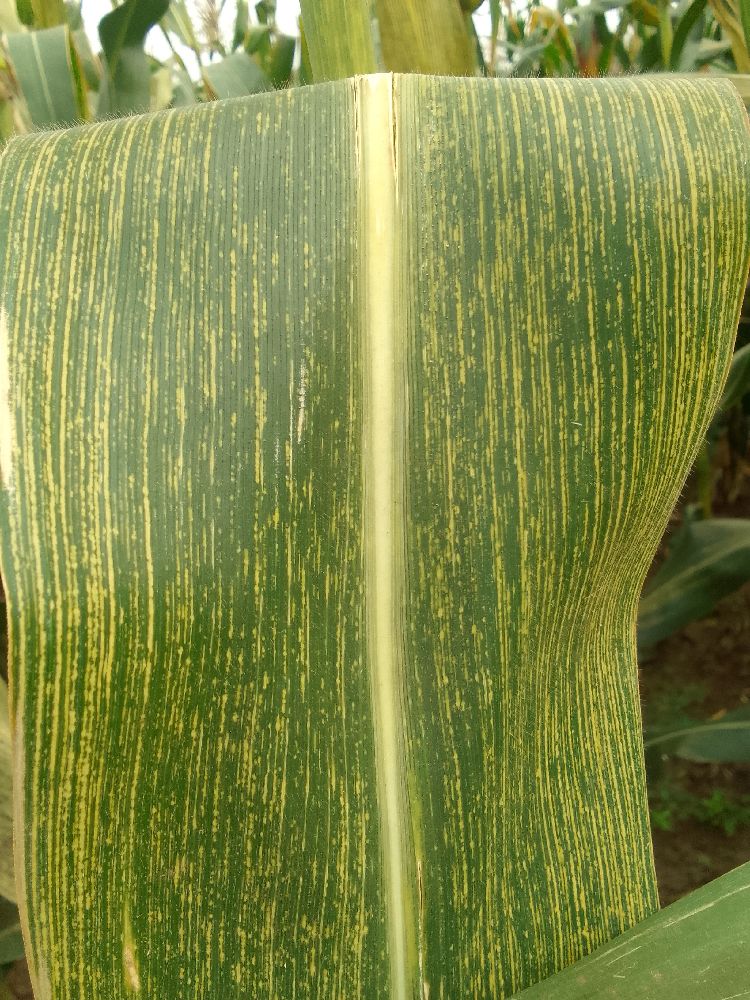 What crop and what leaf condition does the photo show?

maize, maize streak virus
